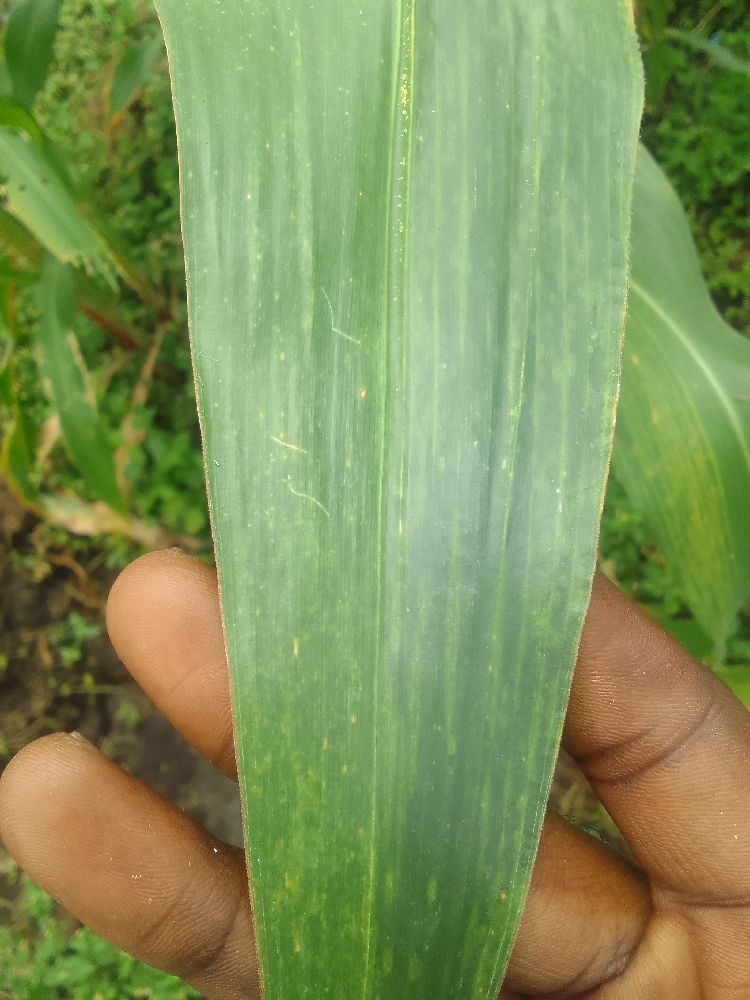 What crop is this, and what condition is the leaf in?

maize, healthy
